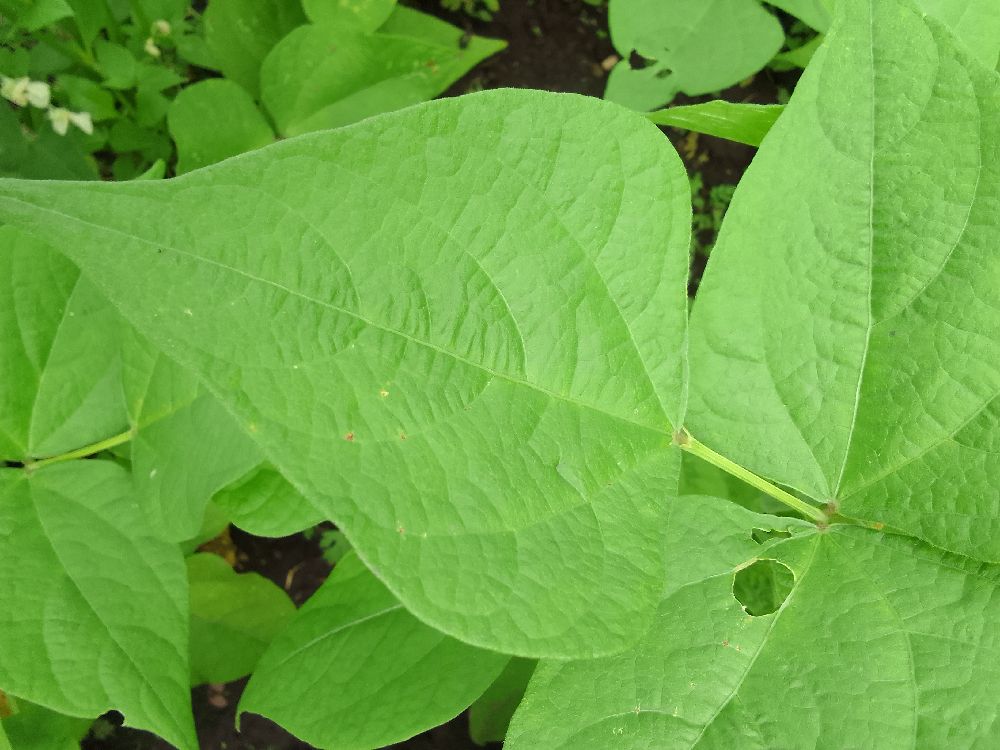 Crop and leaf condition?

common bean, healthy
